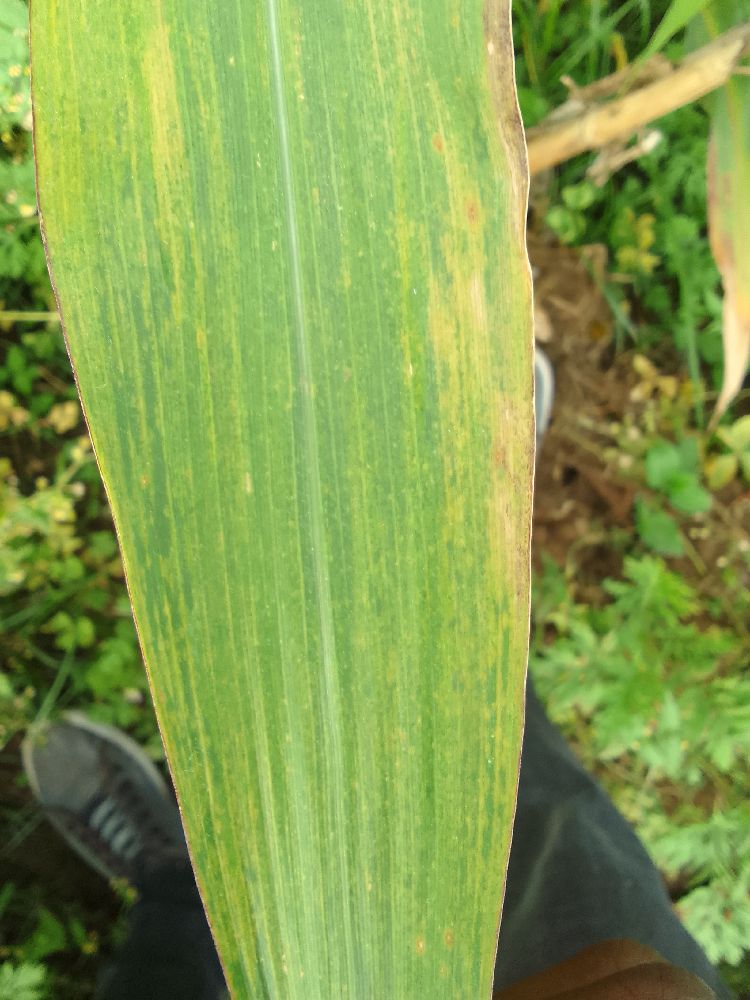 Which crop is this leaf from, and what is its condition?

maize, maize lethal necrosis
